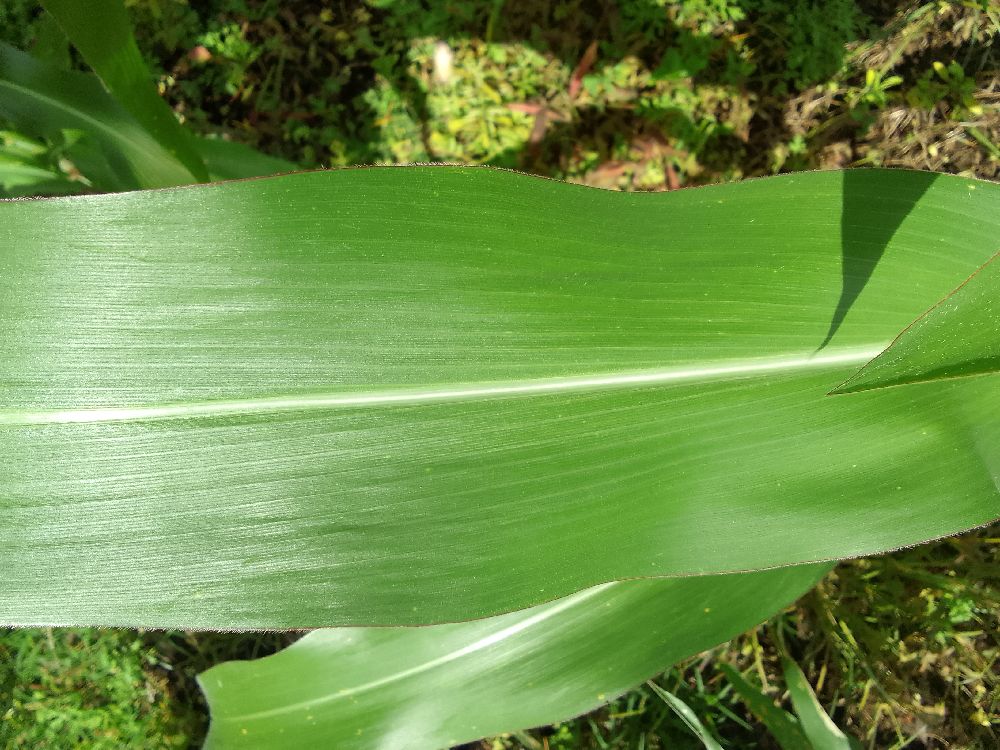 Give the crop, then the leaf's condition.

maize, healthy
